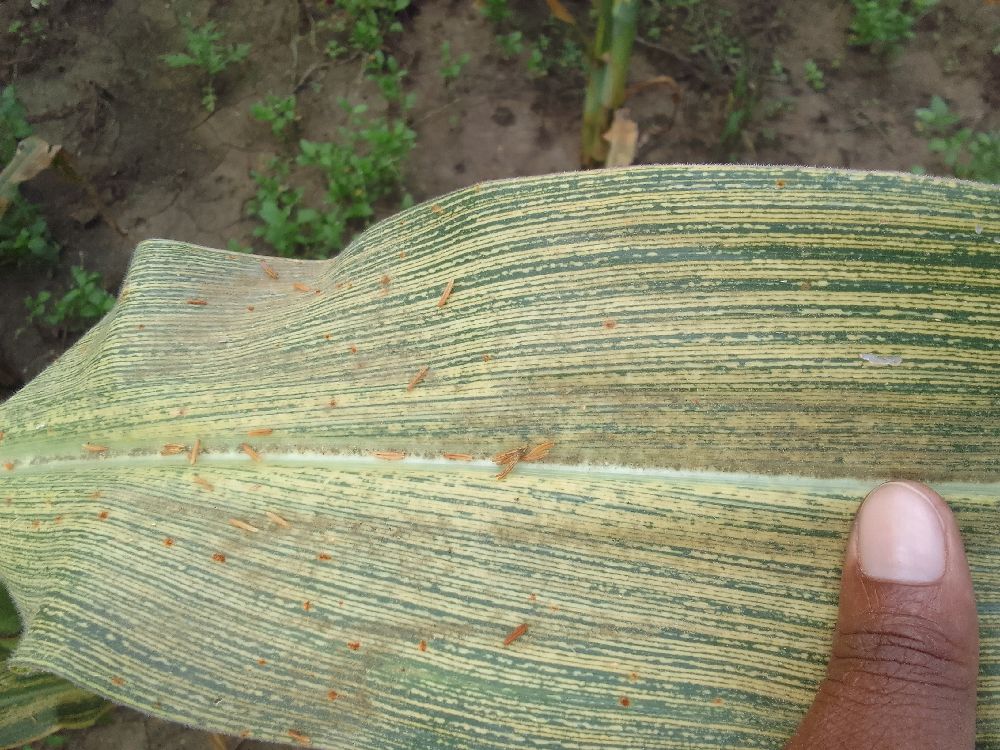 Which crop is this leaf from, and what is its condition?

maize, maize streak virus
